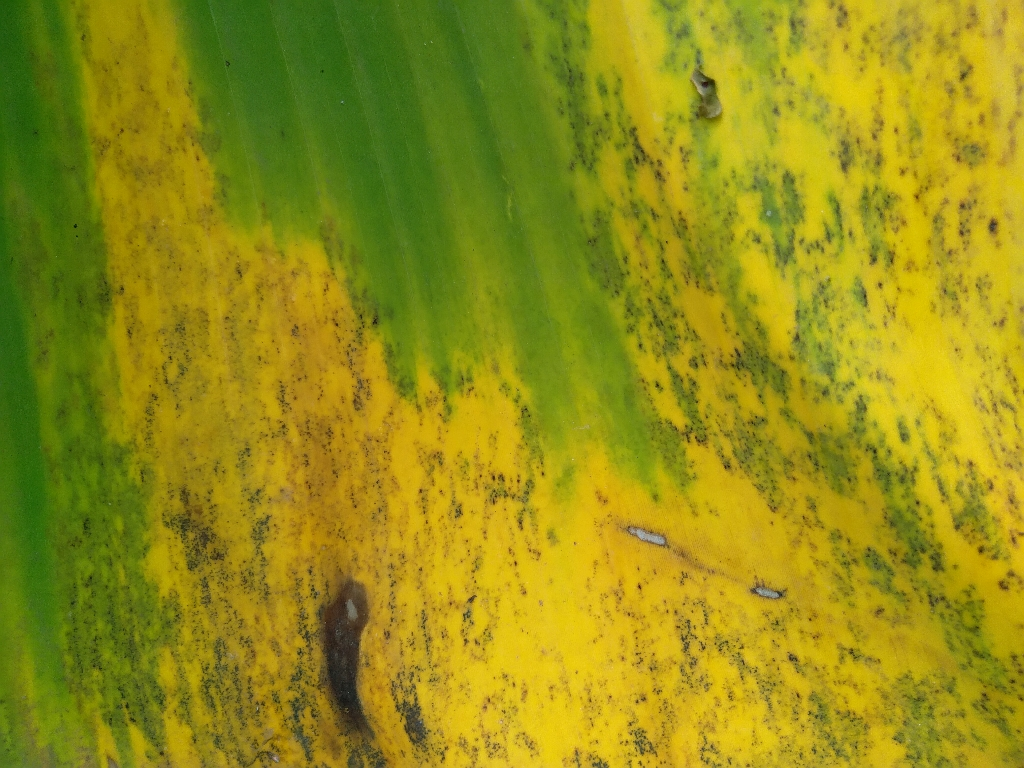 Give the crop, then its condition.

banana, black sigatoka
